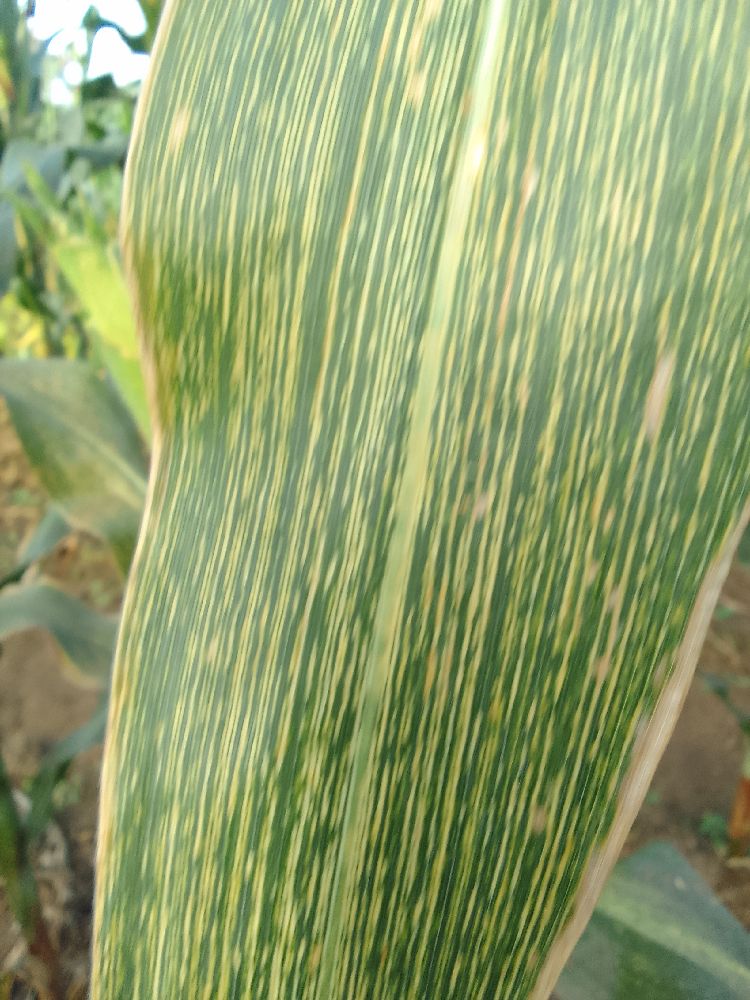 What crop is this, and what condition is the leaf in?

maize, maize streak virus
